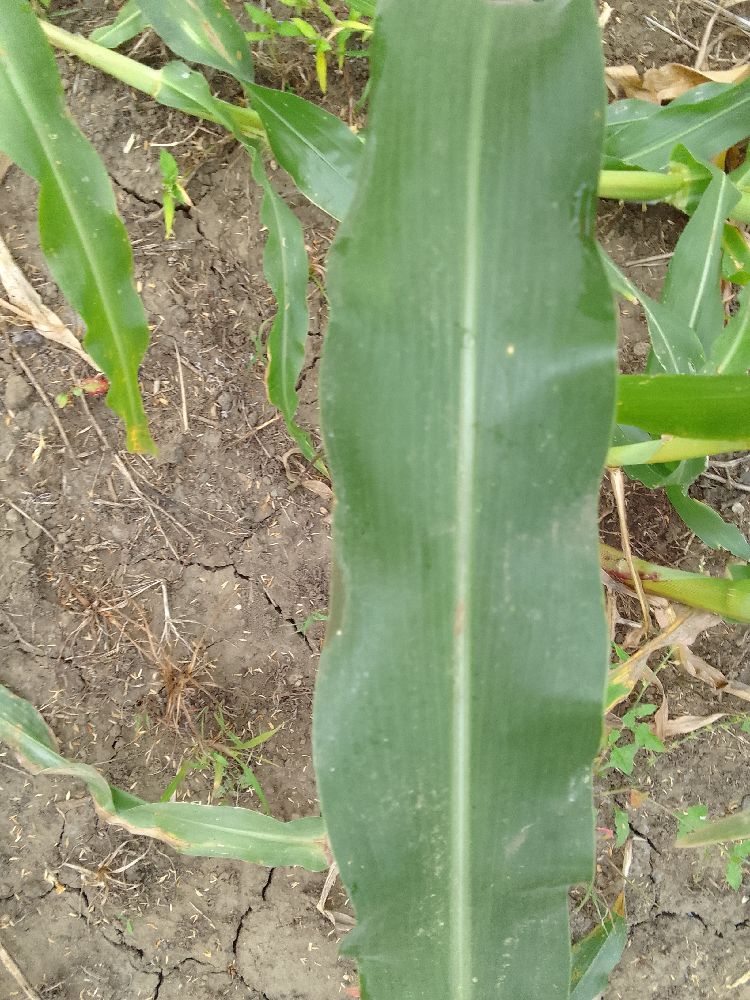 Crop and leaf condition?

maize, healthy
